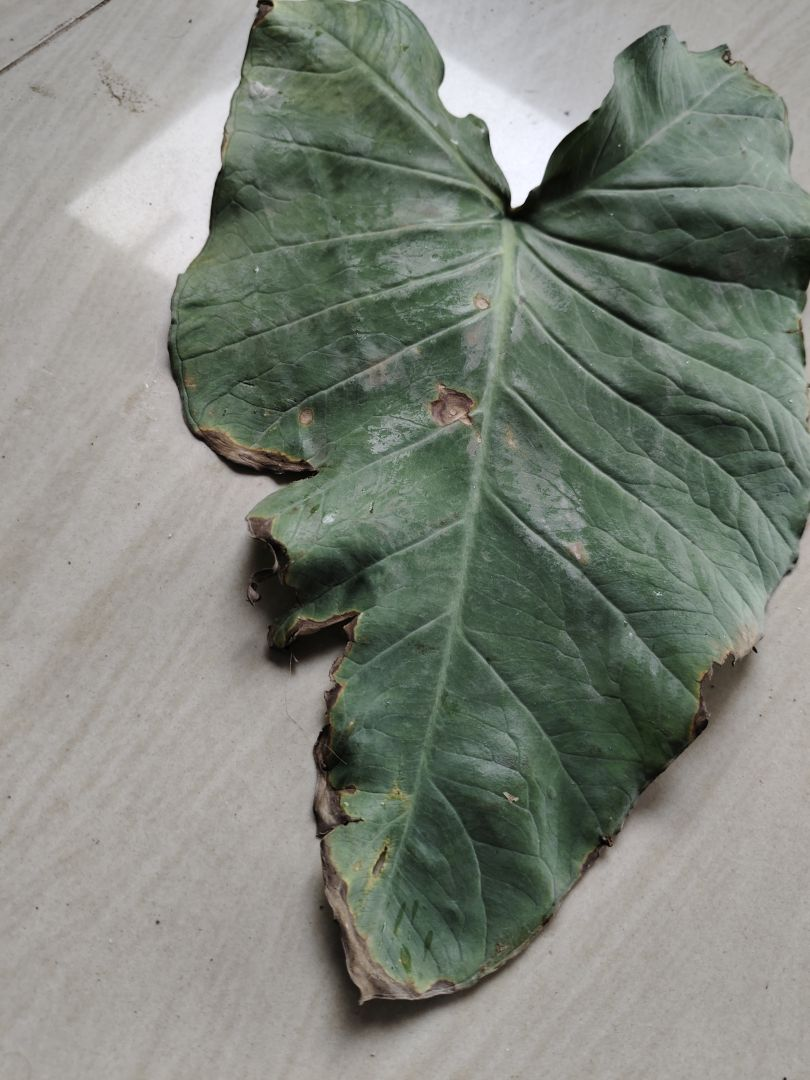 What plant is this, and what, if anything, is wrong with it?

taro, leaf blight
